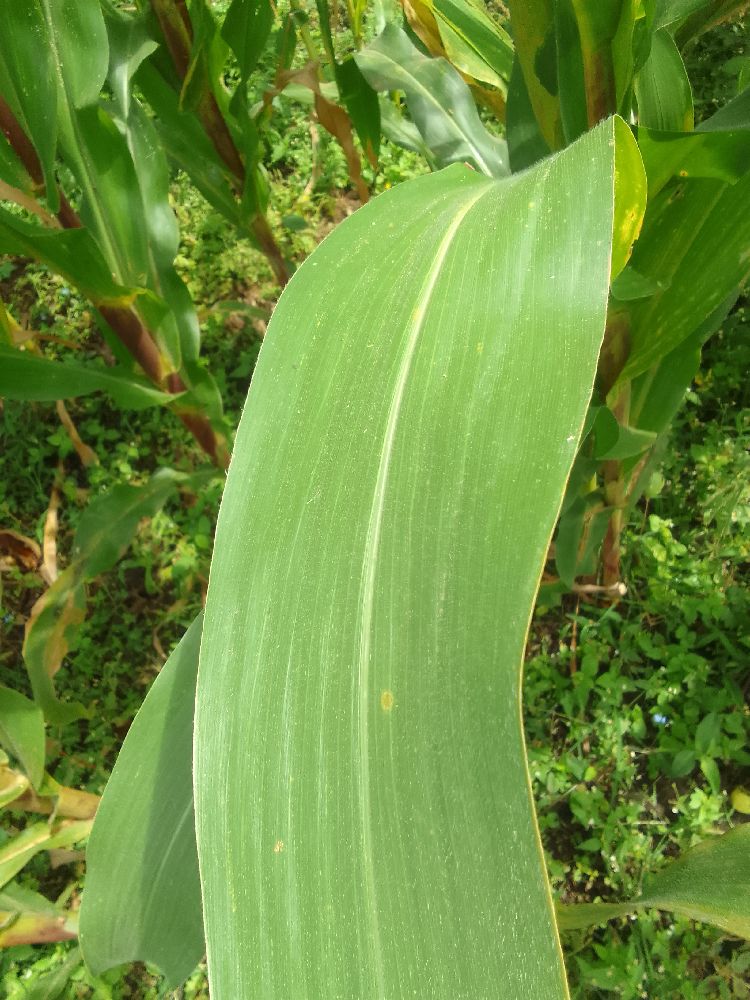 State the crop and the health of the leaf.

maize, healthy
